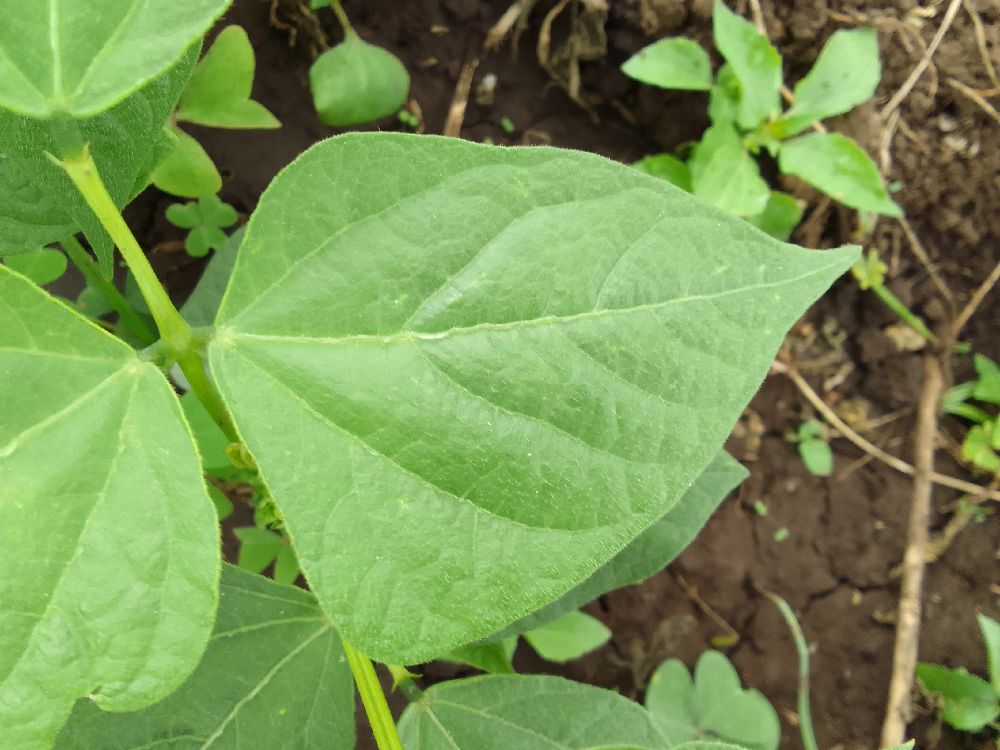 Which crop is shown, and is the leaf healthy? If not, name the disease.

common bean, healthy
